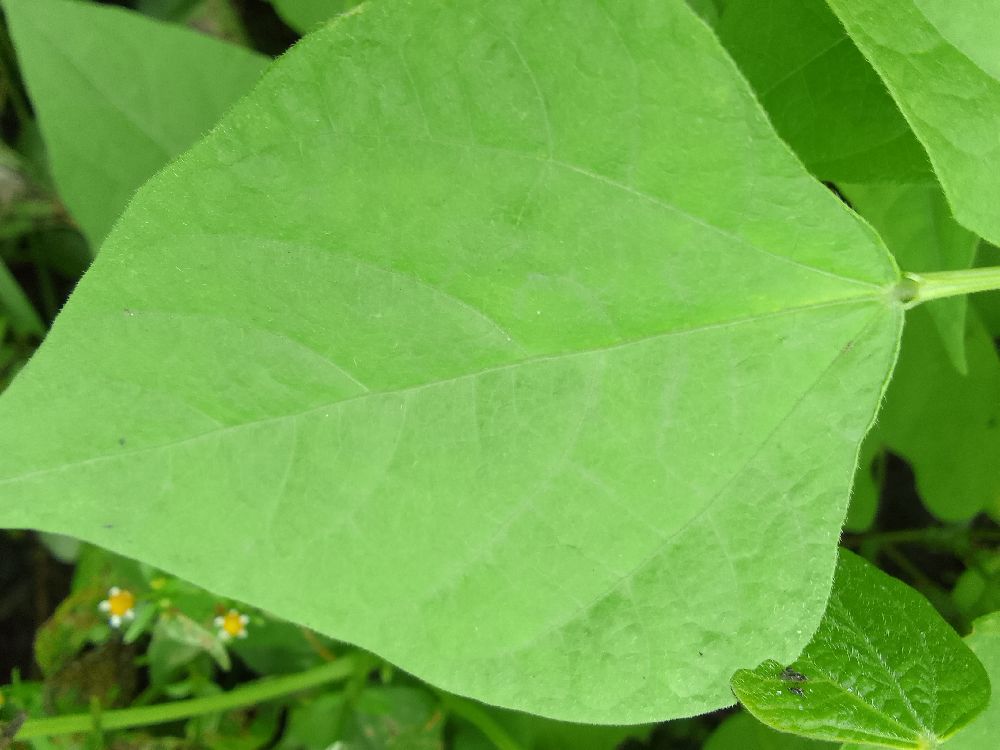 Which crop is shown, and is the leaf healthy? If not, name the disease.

common bean, healthy
